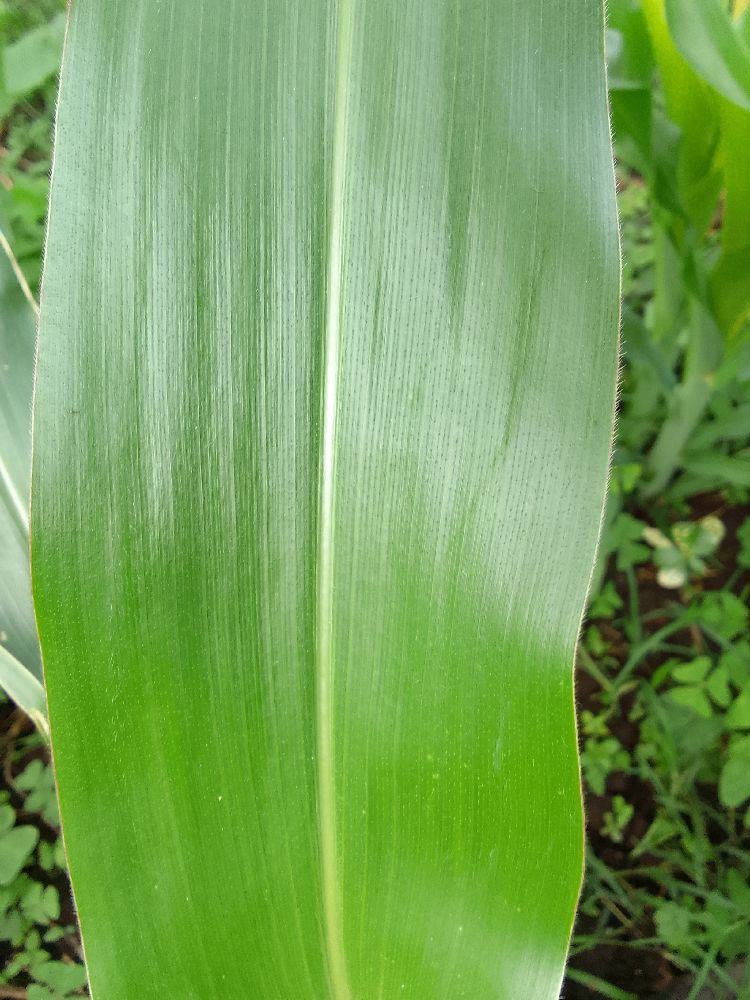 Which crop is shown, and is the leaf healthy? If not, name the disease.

maize, healthy
